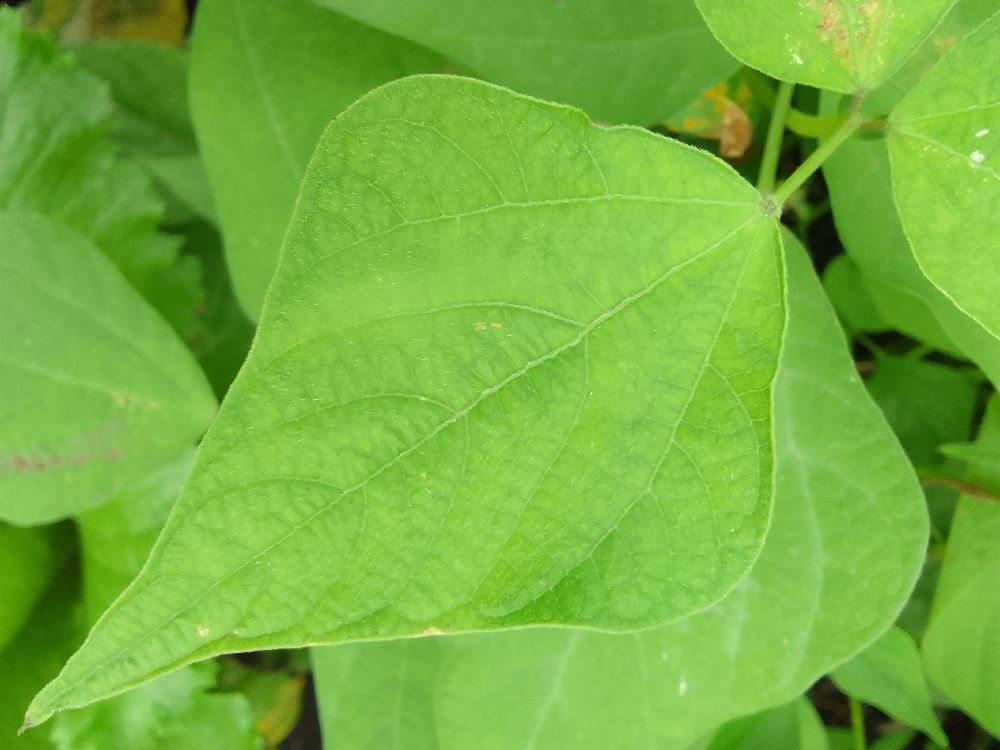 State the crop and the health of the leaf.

common bean, healthy
